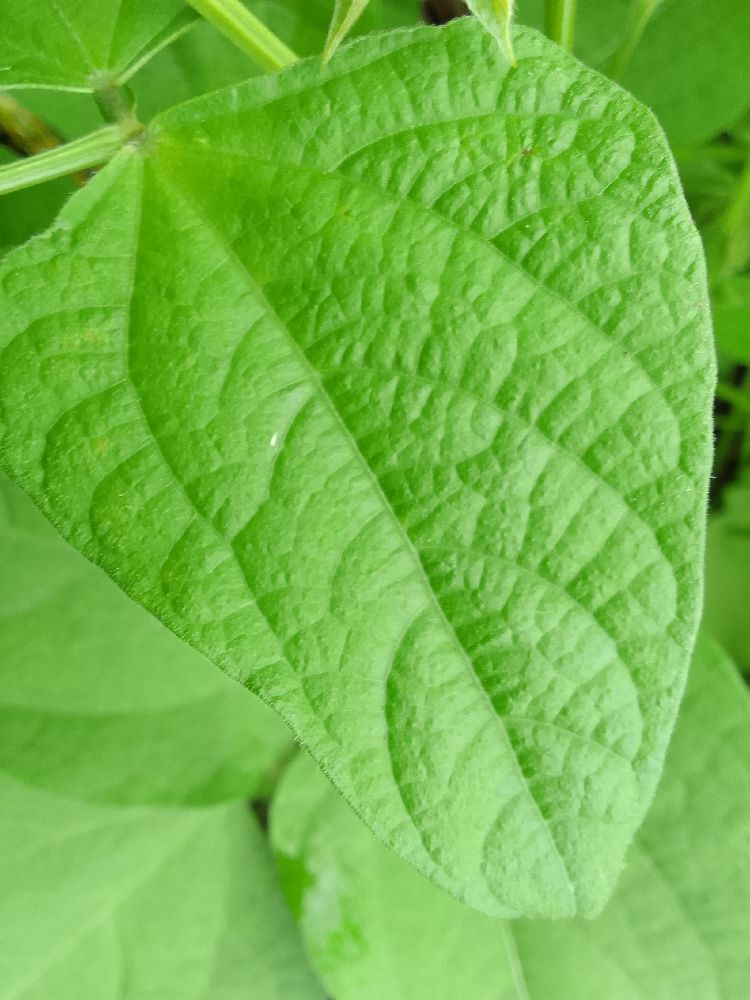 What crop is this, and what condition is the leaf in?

common bean, healthy
